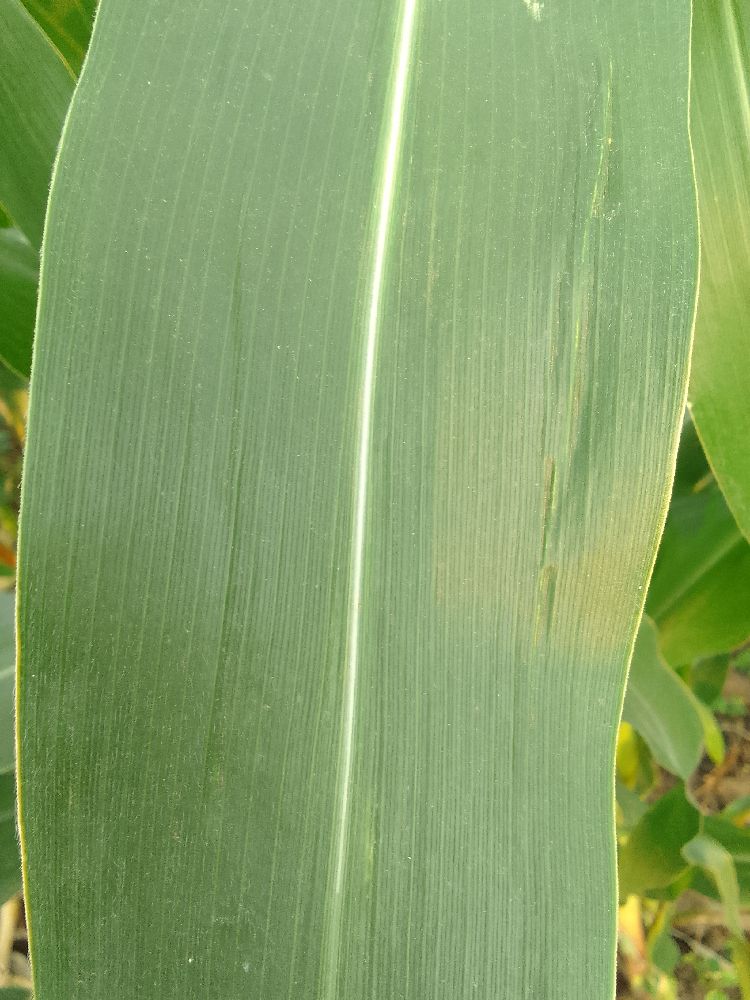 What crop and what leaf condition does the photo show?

maize, healthy
